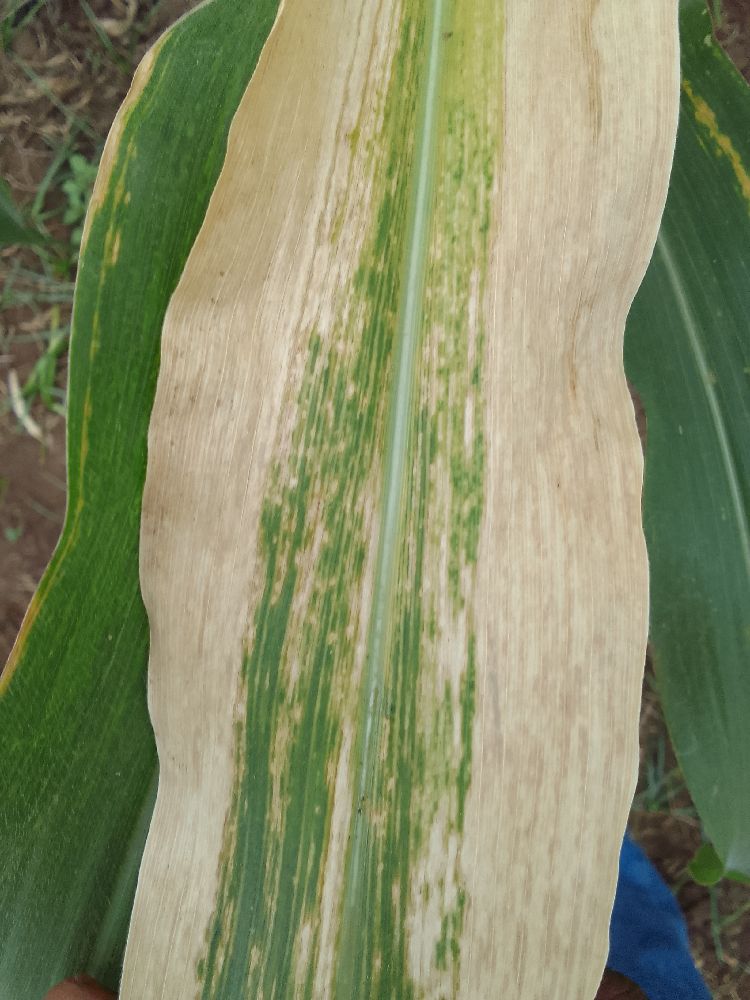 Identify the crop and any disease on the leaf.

maize, maize lethal necrosis
